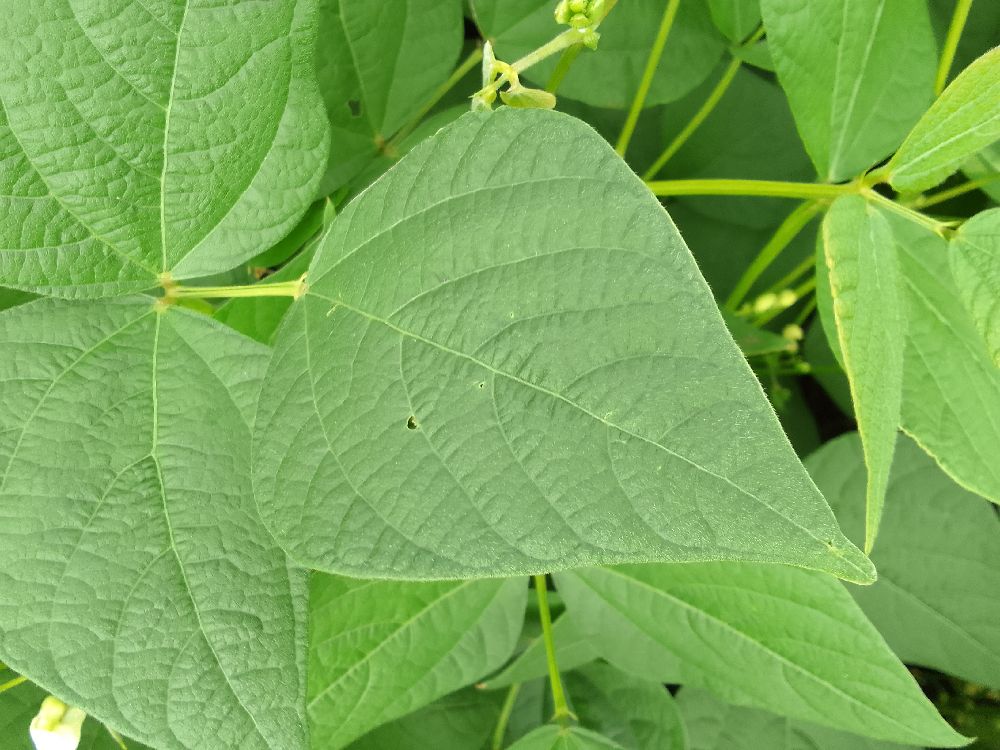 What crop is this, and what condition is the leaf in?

common bean, healthy
